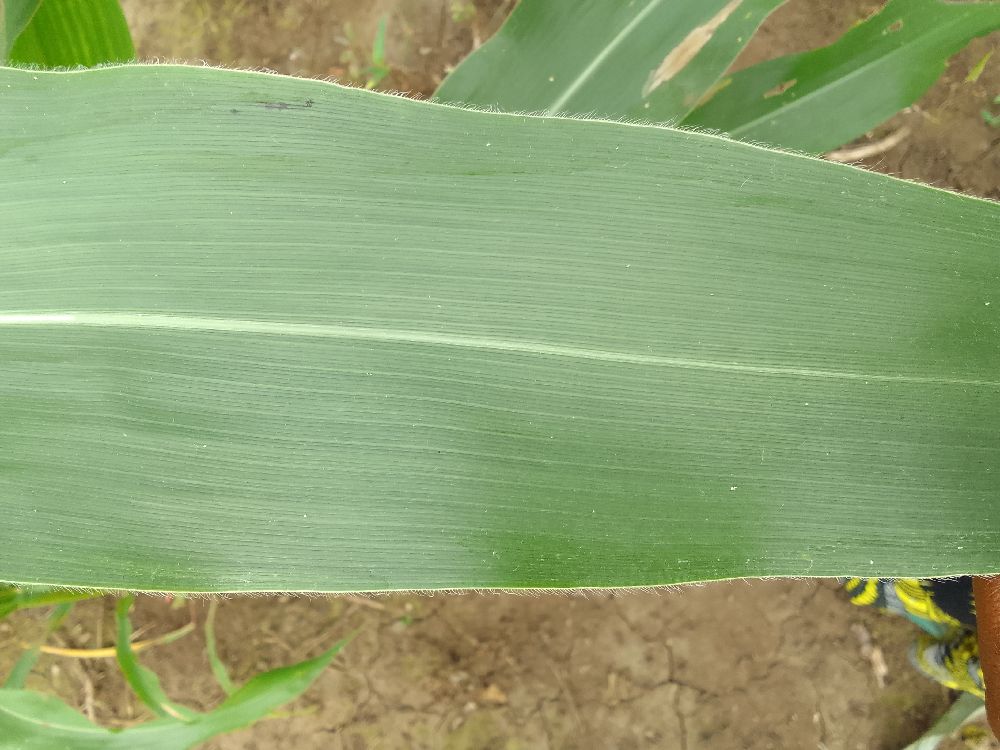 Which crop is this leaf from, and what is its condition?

maize, healthy
